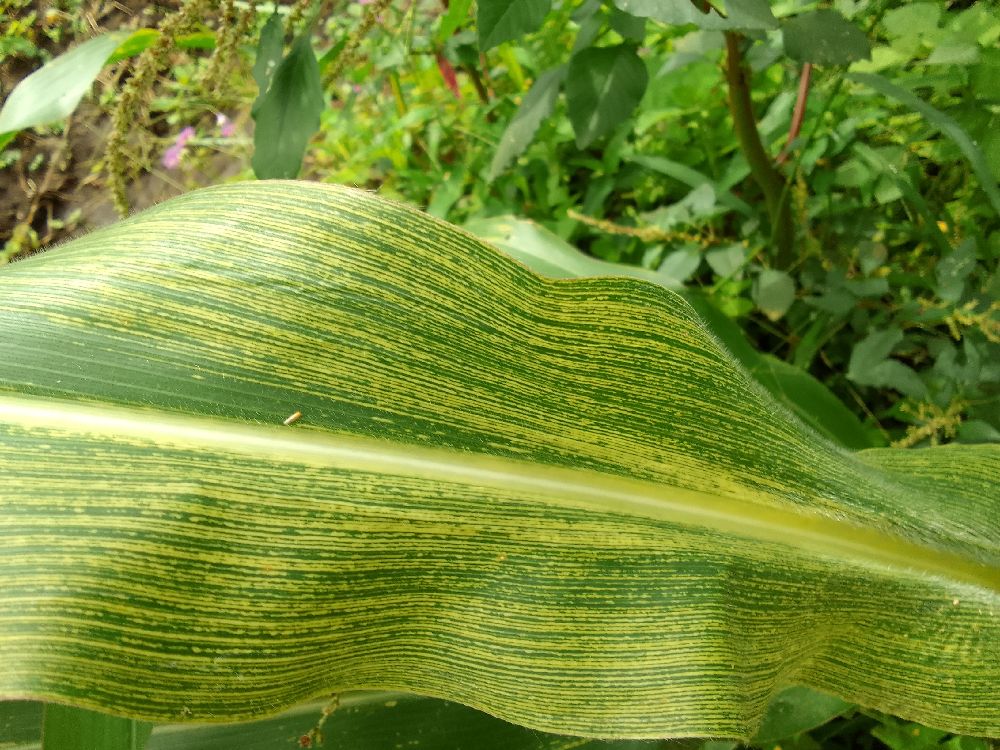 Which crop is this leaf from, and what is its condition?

maize, maize lethal necrosis
